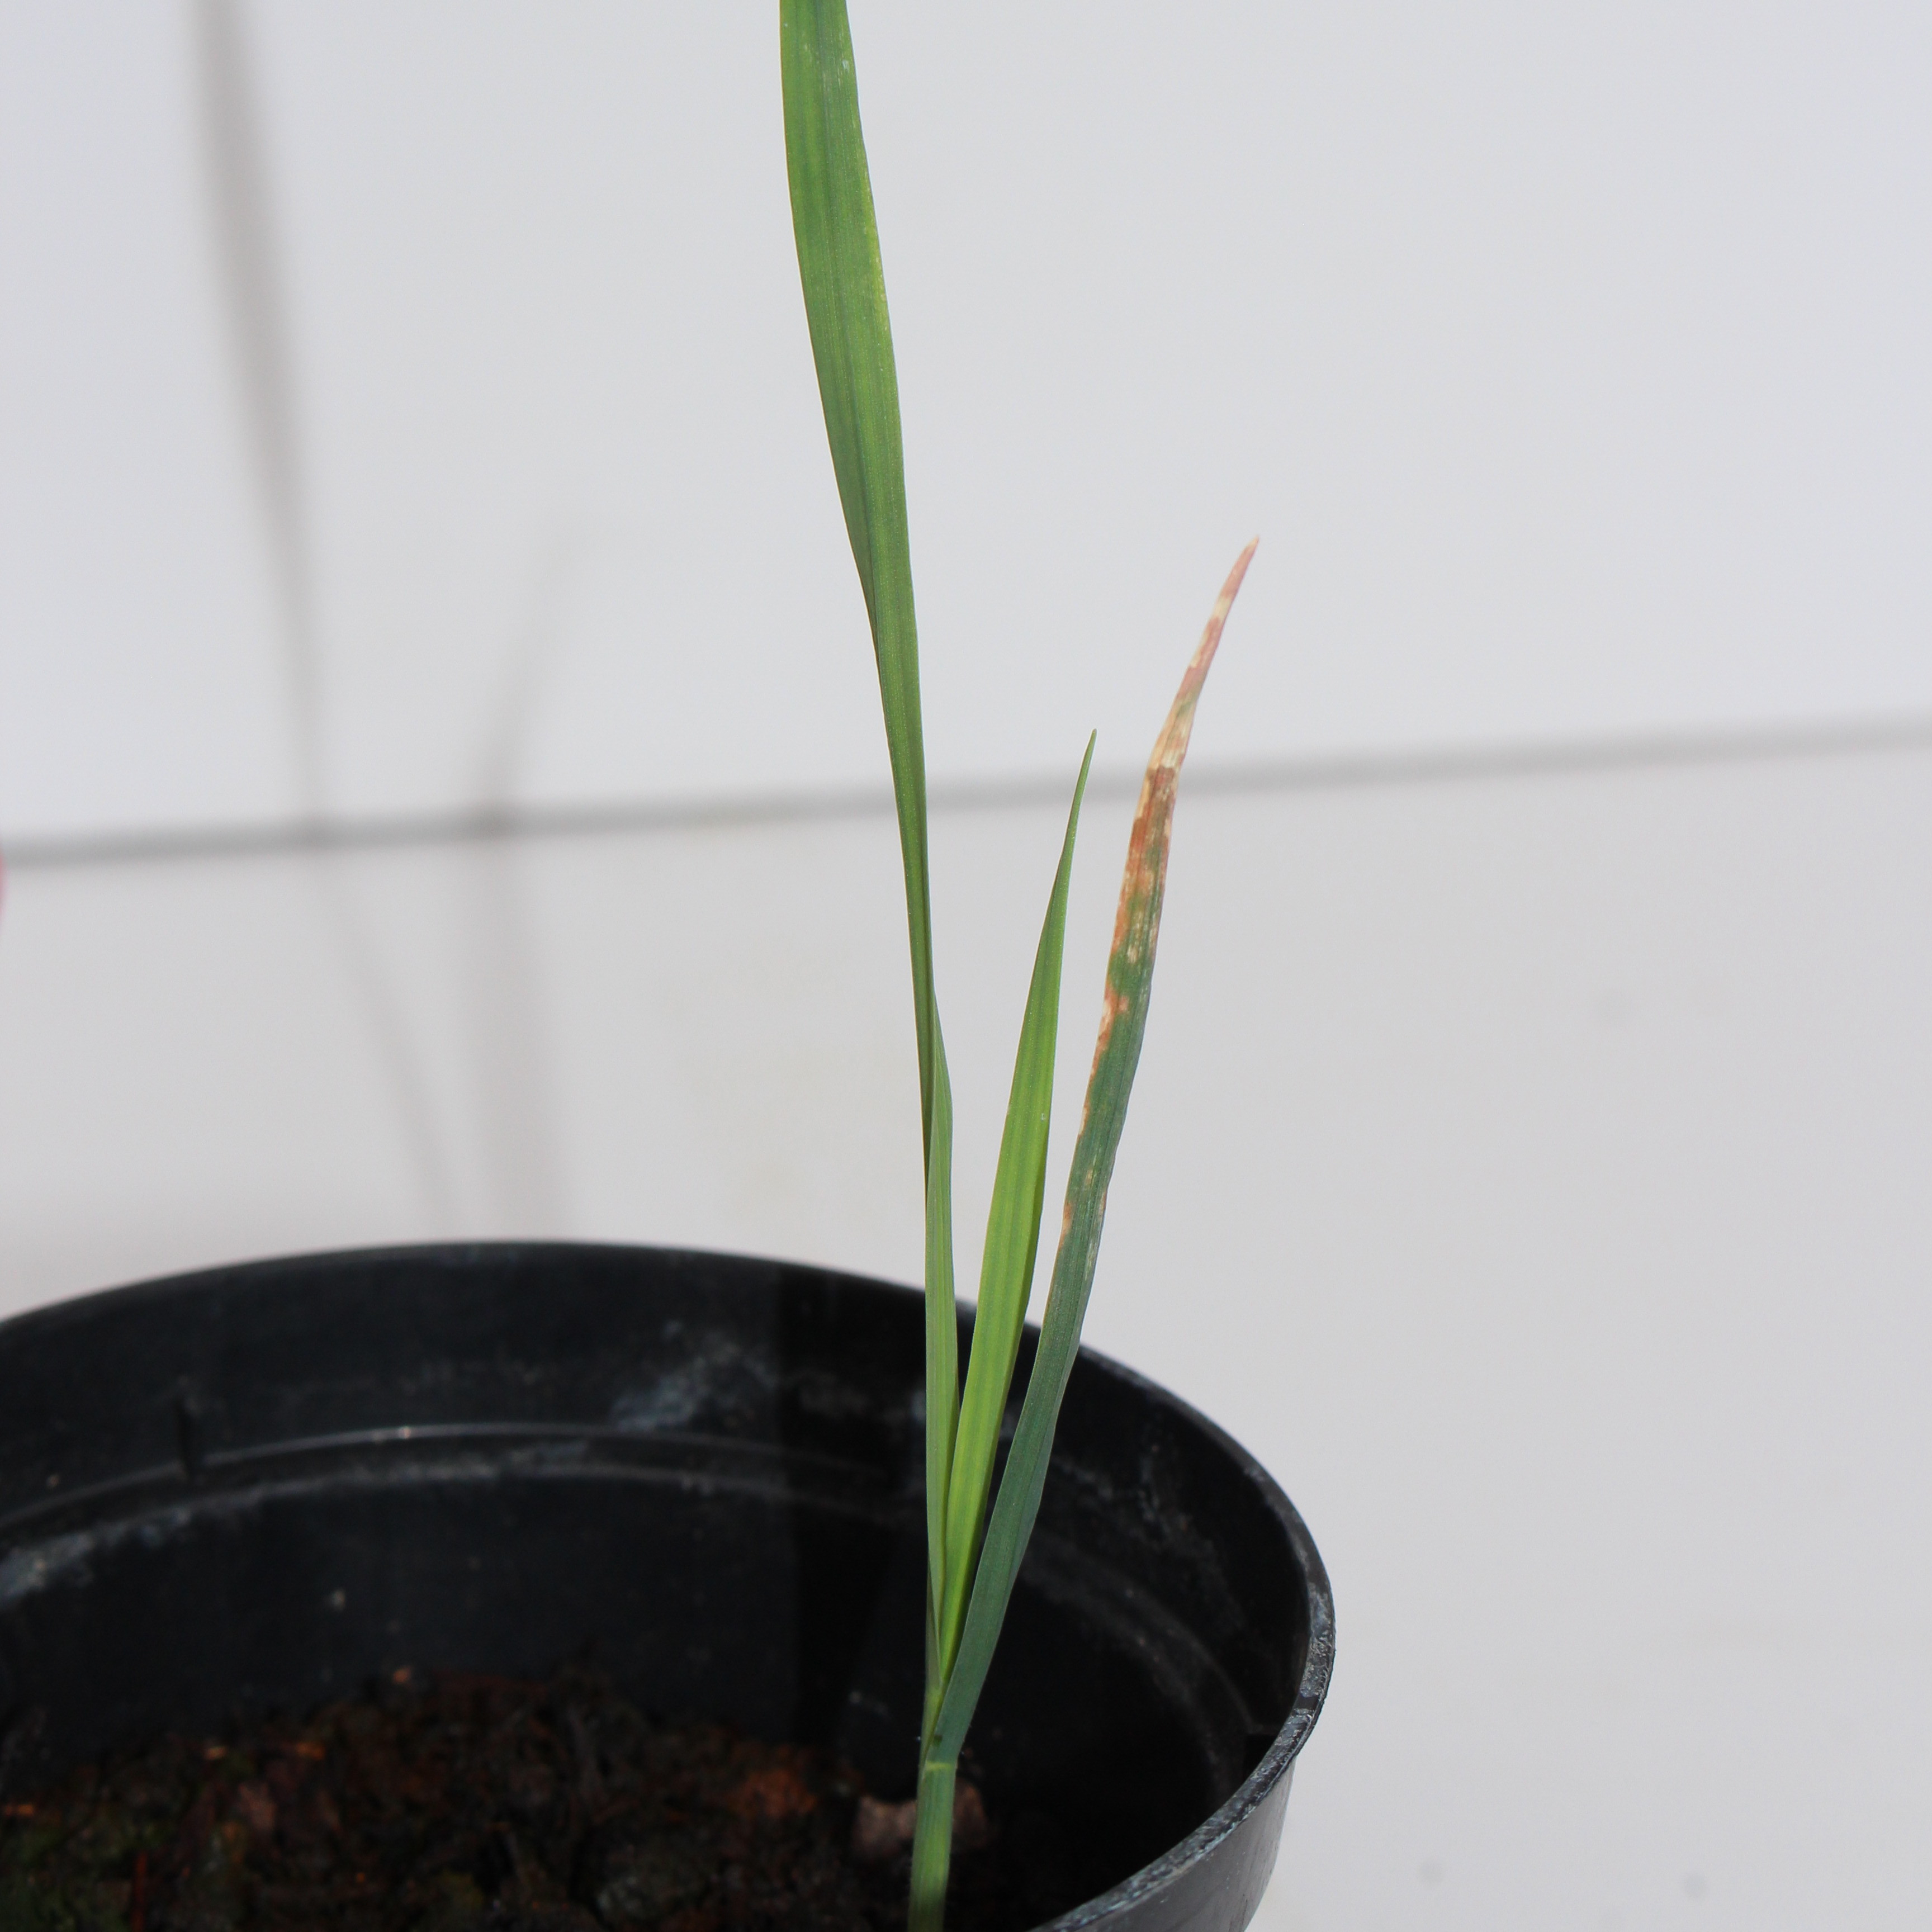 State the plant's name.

Avena sterilis
